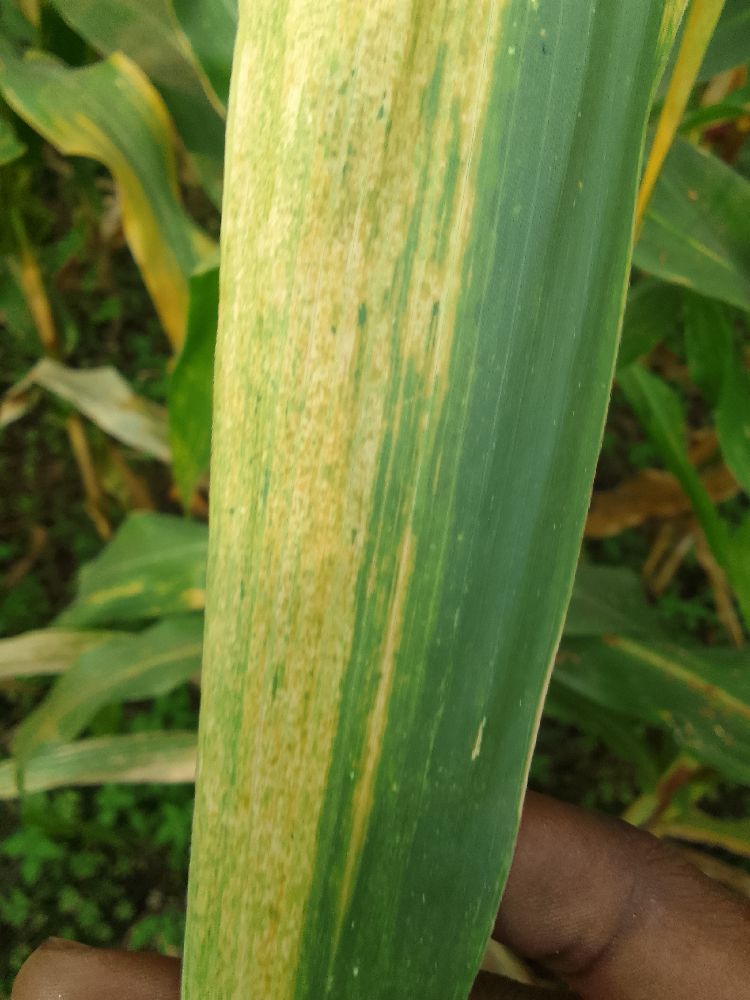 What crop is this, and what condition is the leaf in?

maize, maize lethal necrosis
